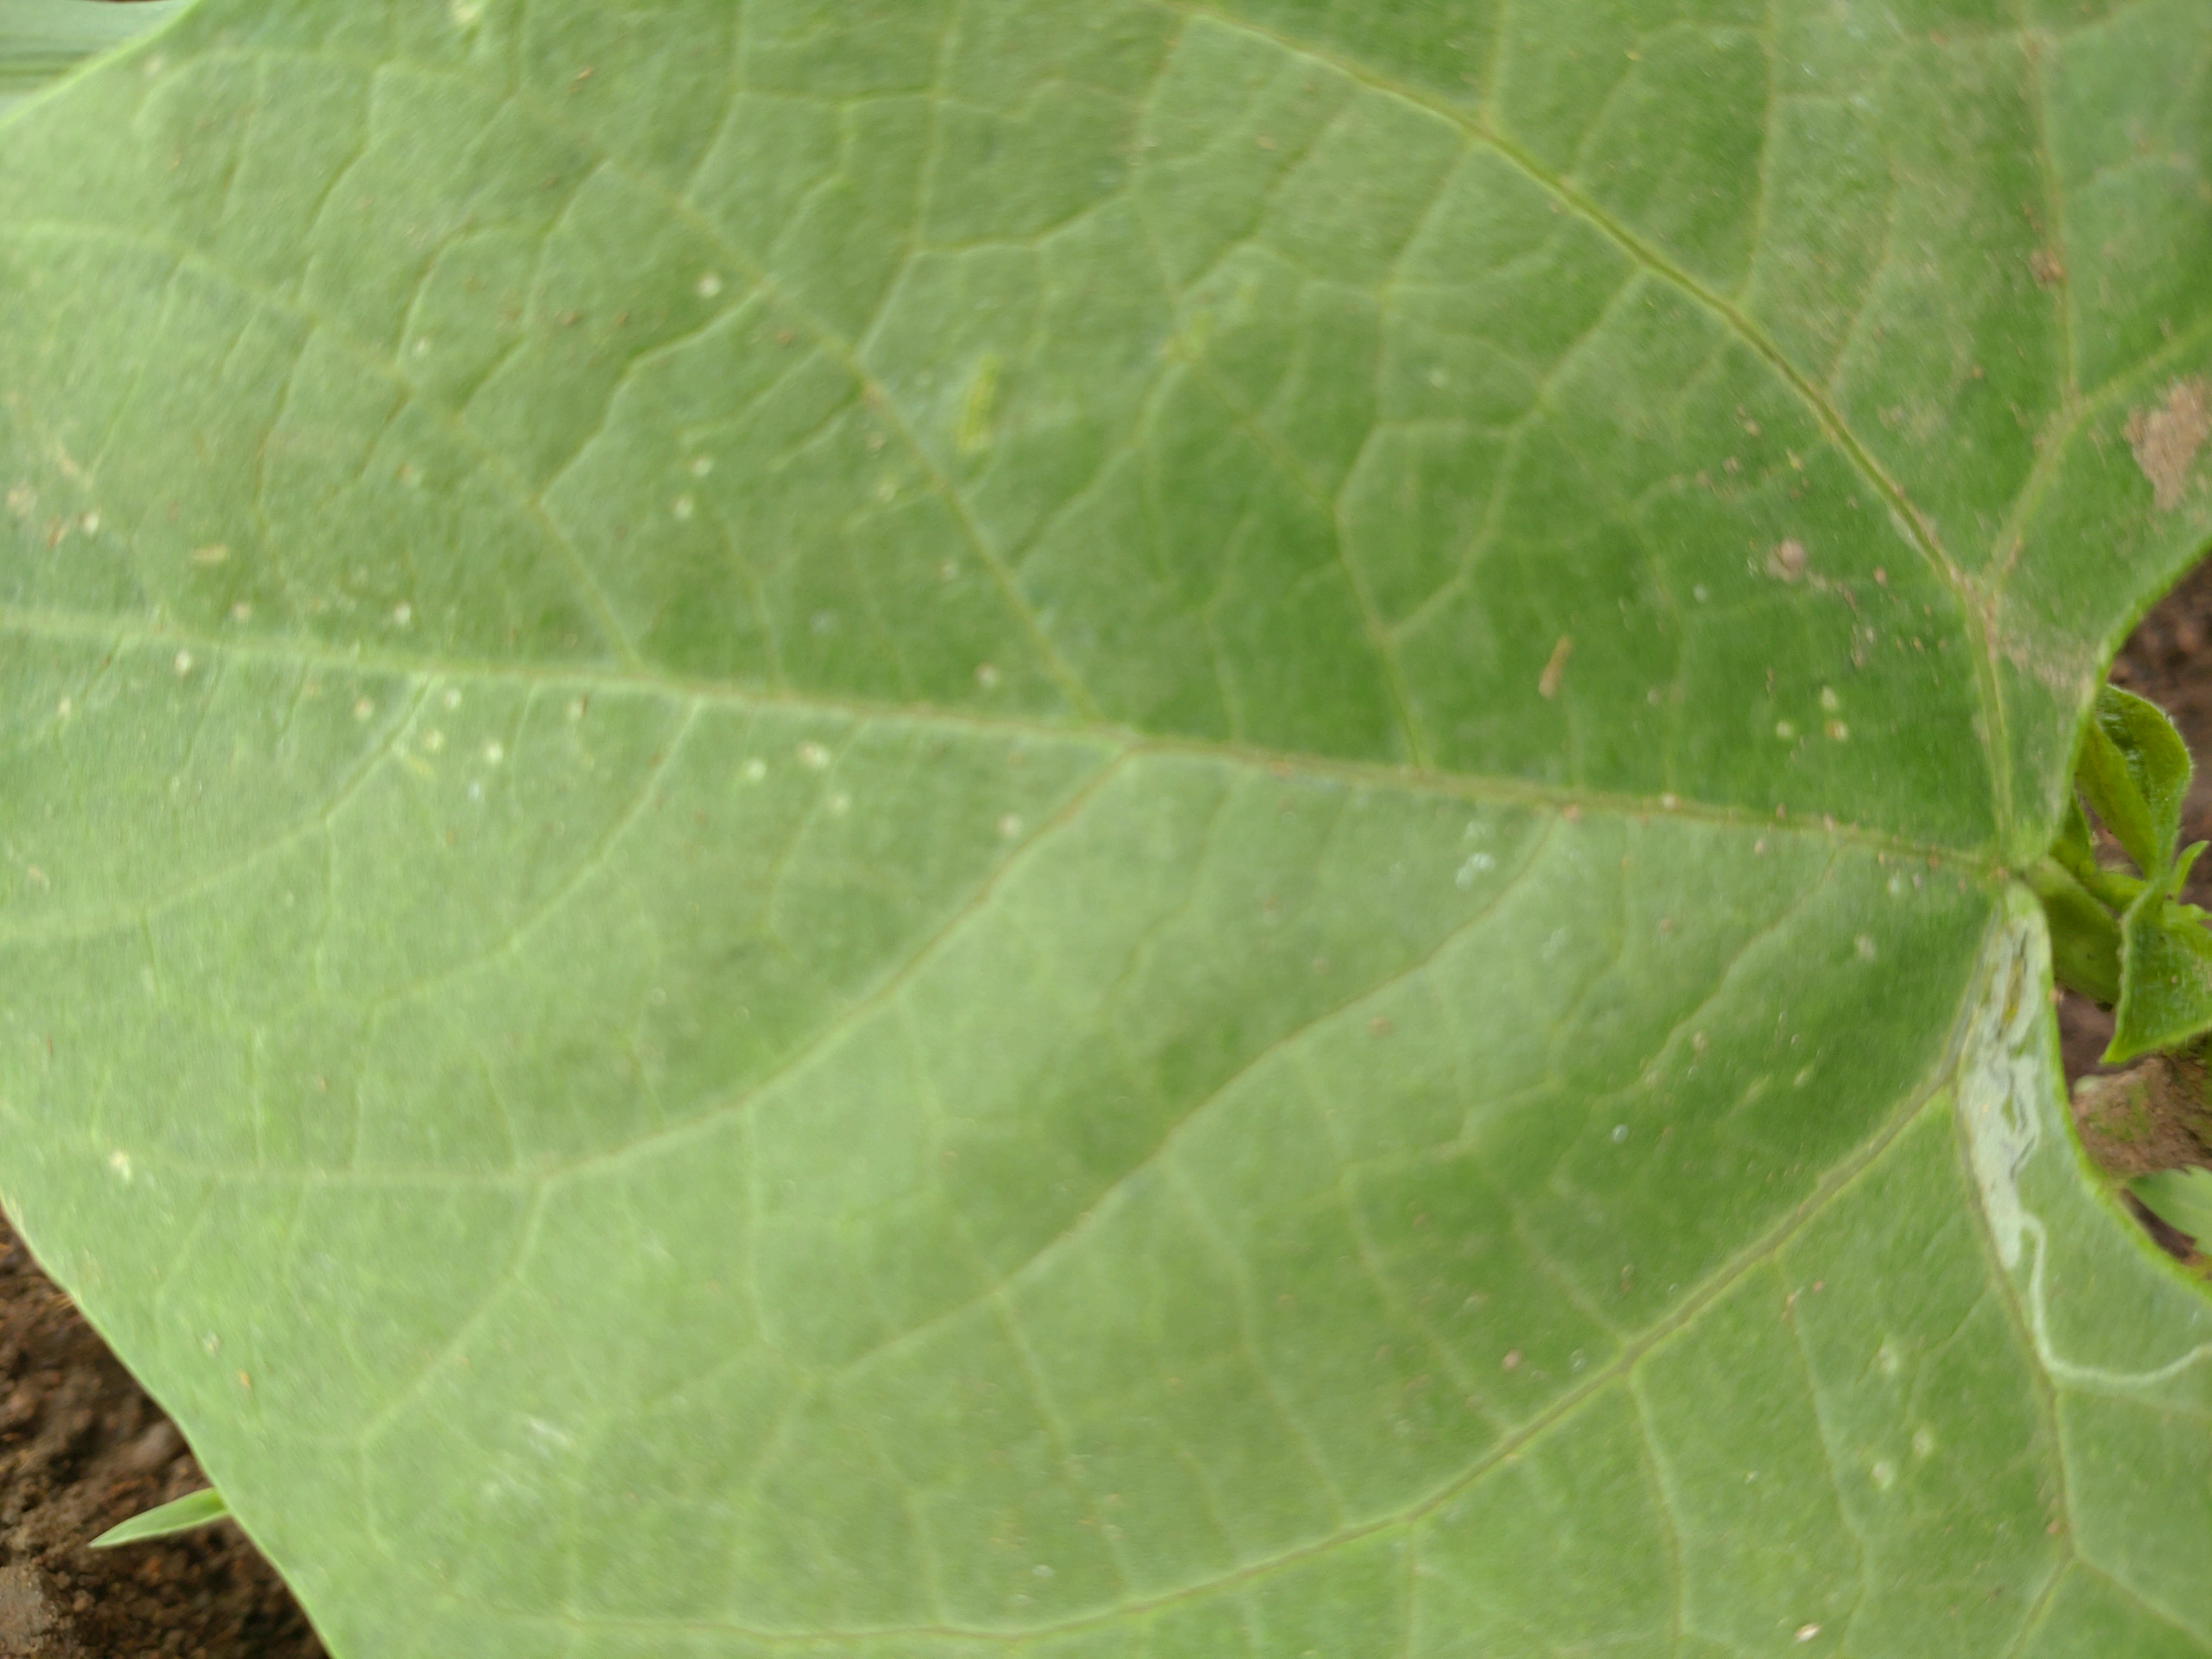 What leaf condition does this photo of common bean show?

healthy
